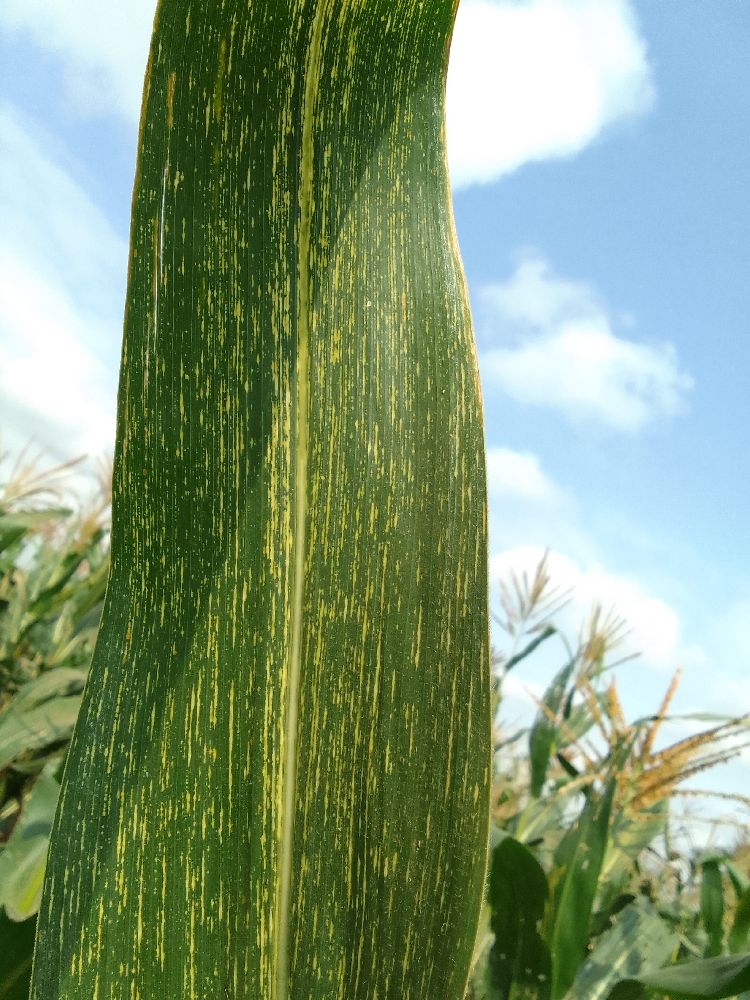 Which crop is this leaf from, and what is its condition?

maize, maize streak virus
